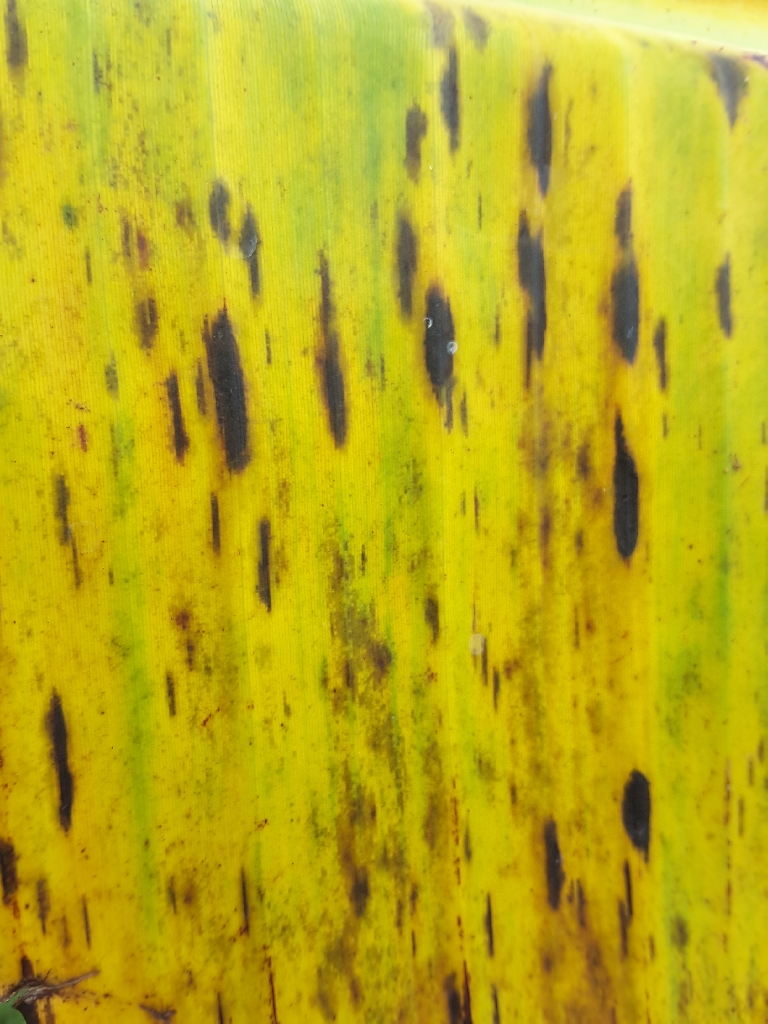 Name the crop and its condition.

banana, black sigatoka
